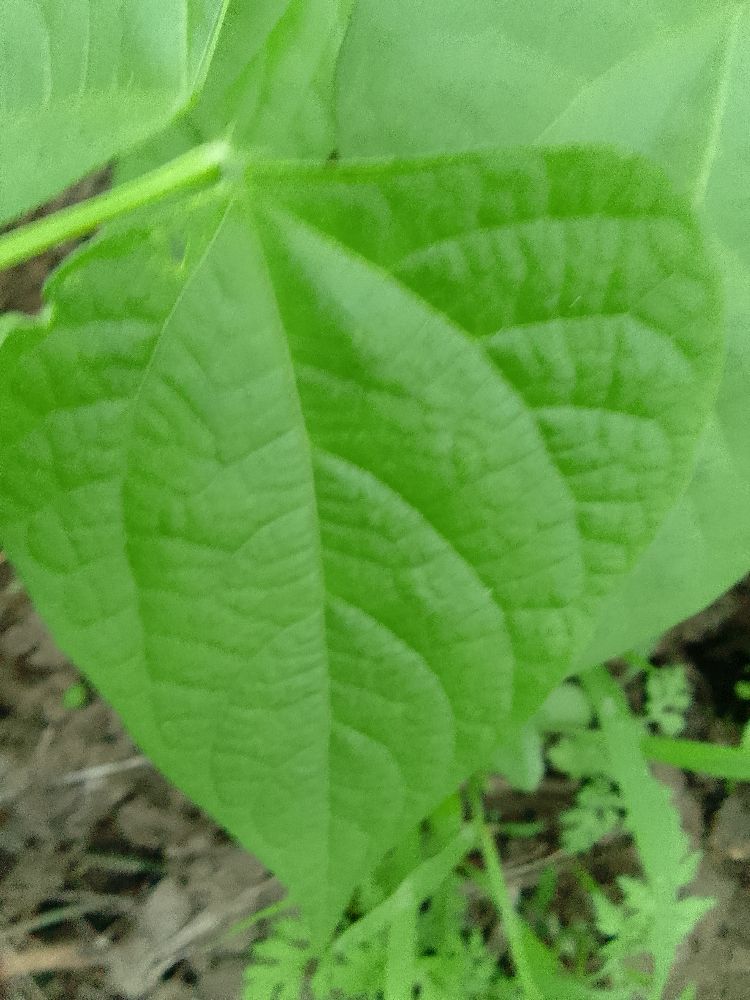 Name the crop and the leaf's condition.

common bean, healthy
